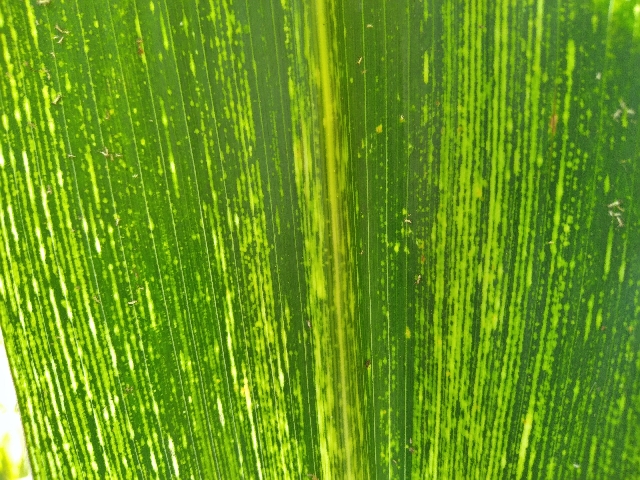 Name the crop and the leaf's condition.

maize, maize streak virus
